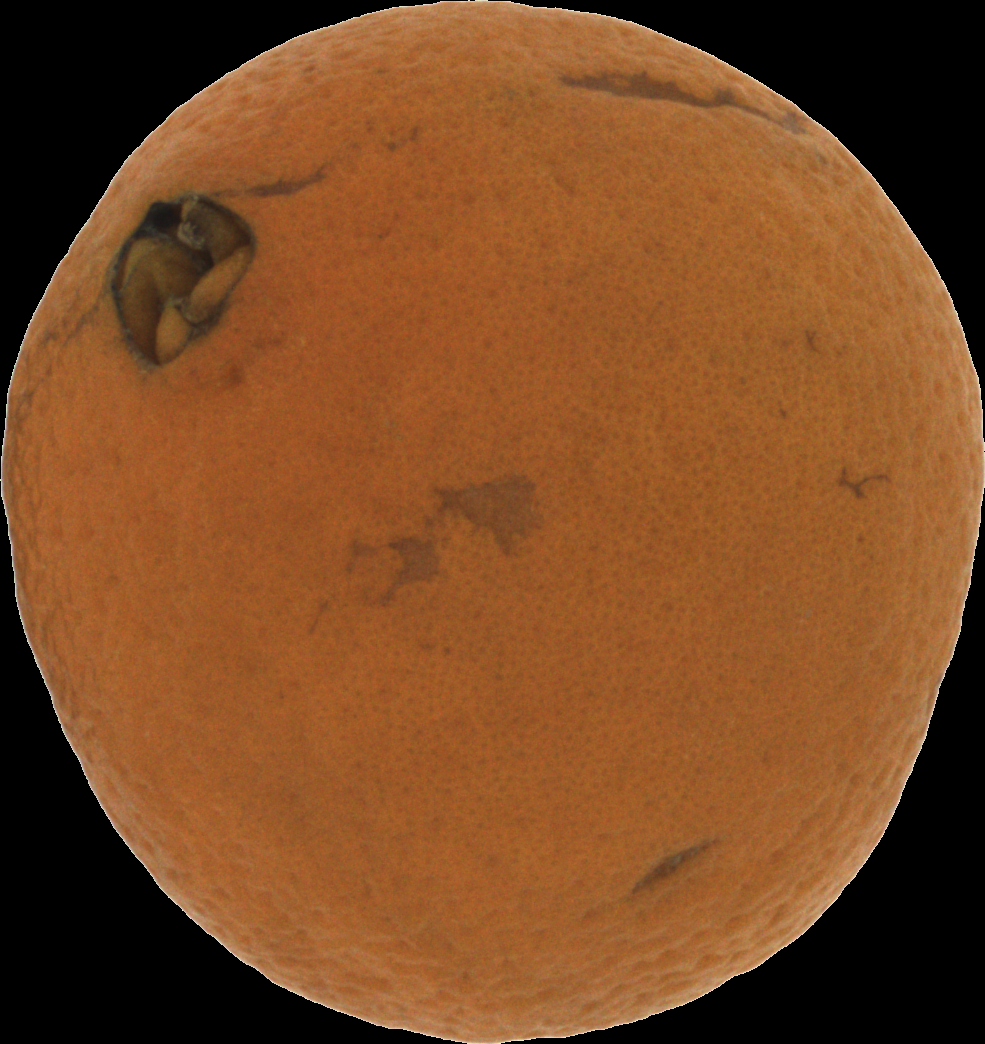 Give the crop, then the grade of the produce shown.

orange, bad
